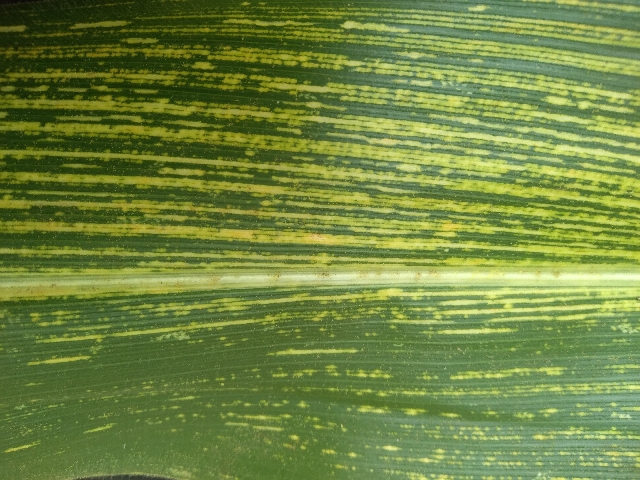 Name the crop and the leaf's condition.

maize, maize streak virus
